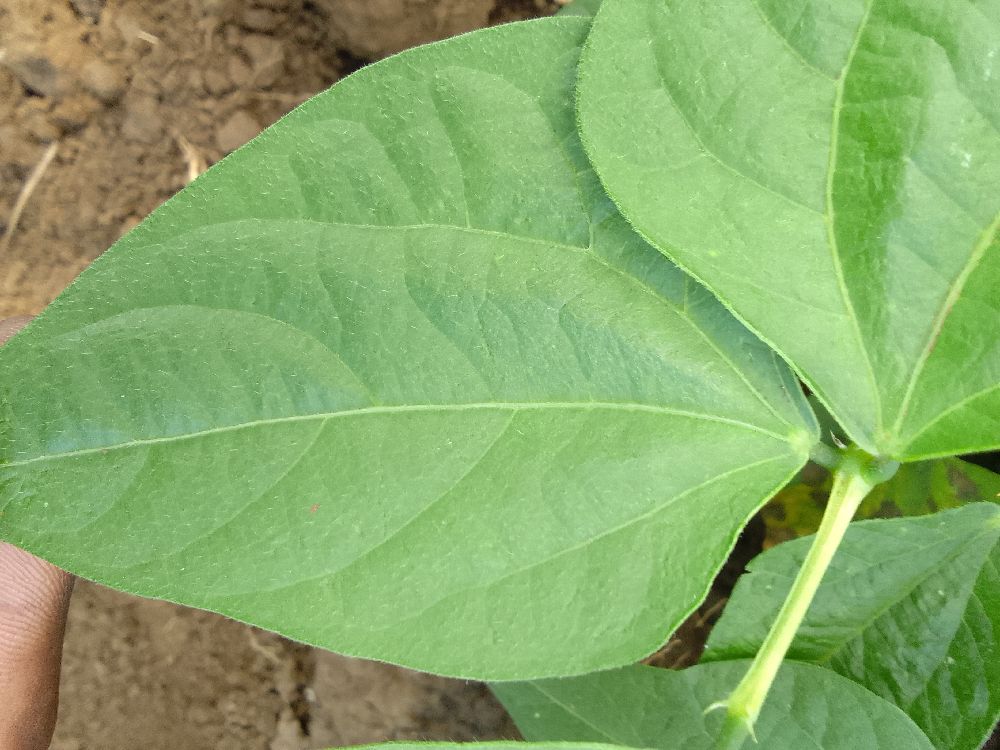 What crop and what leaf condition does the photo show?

common bean, healthy
